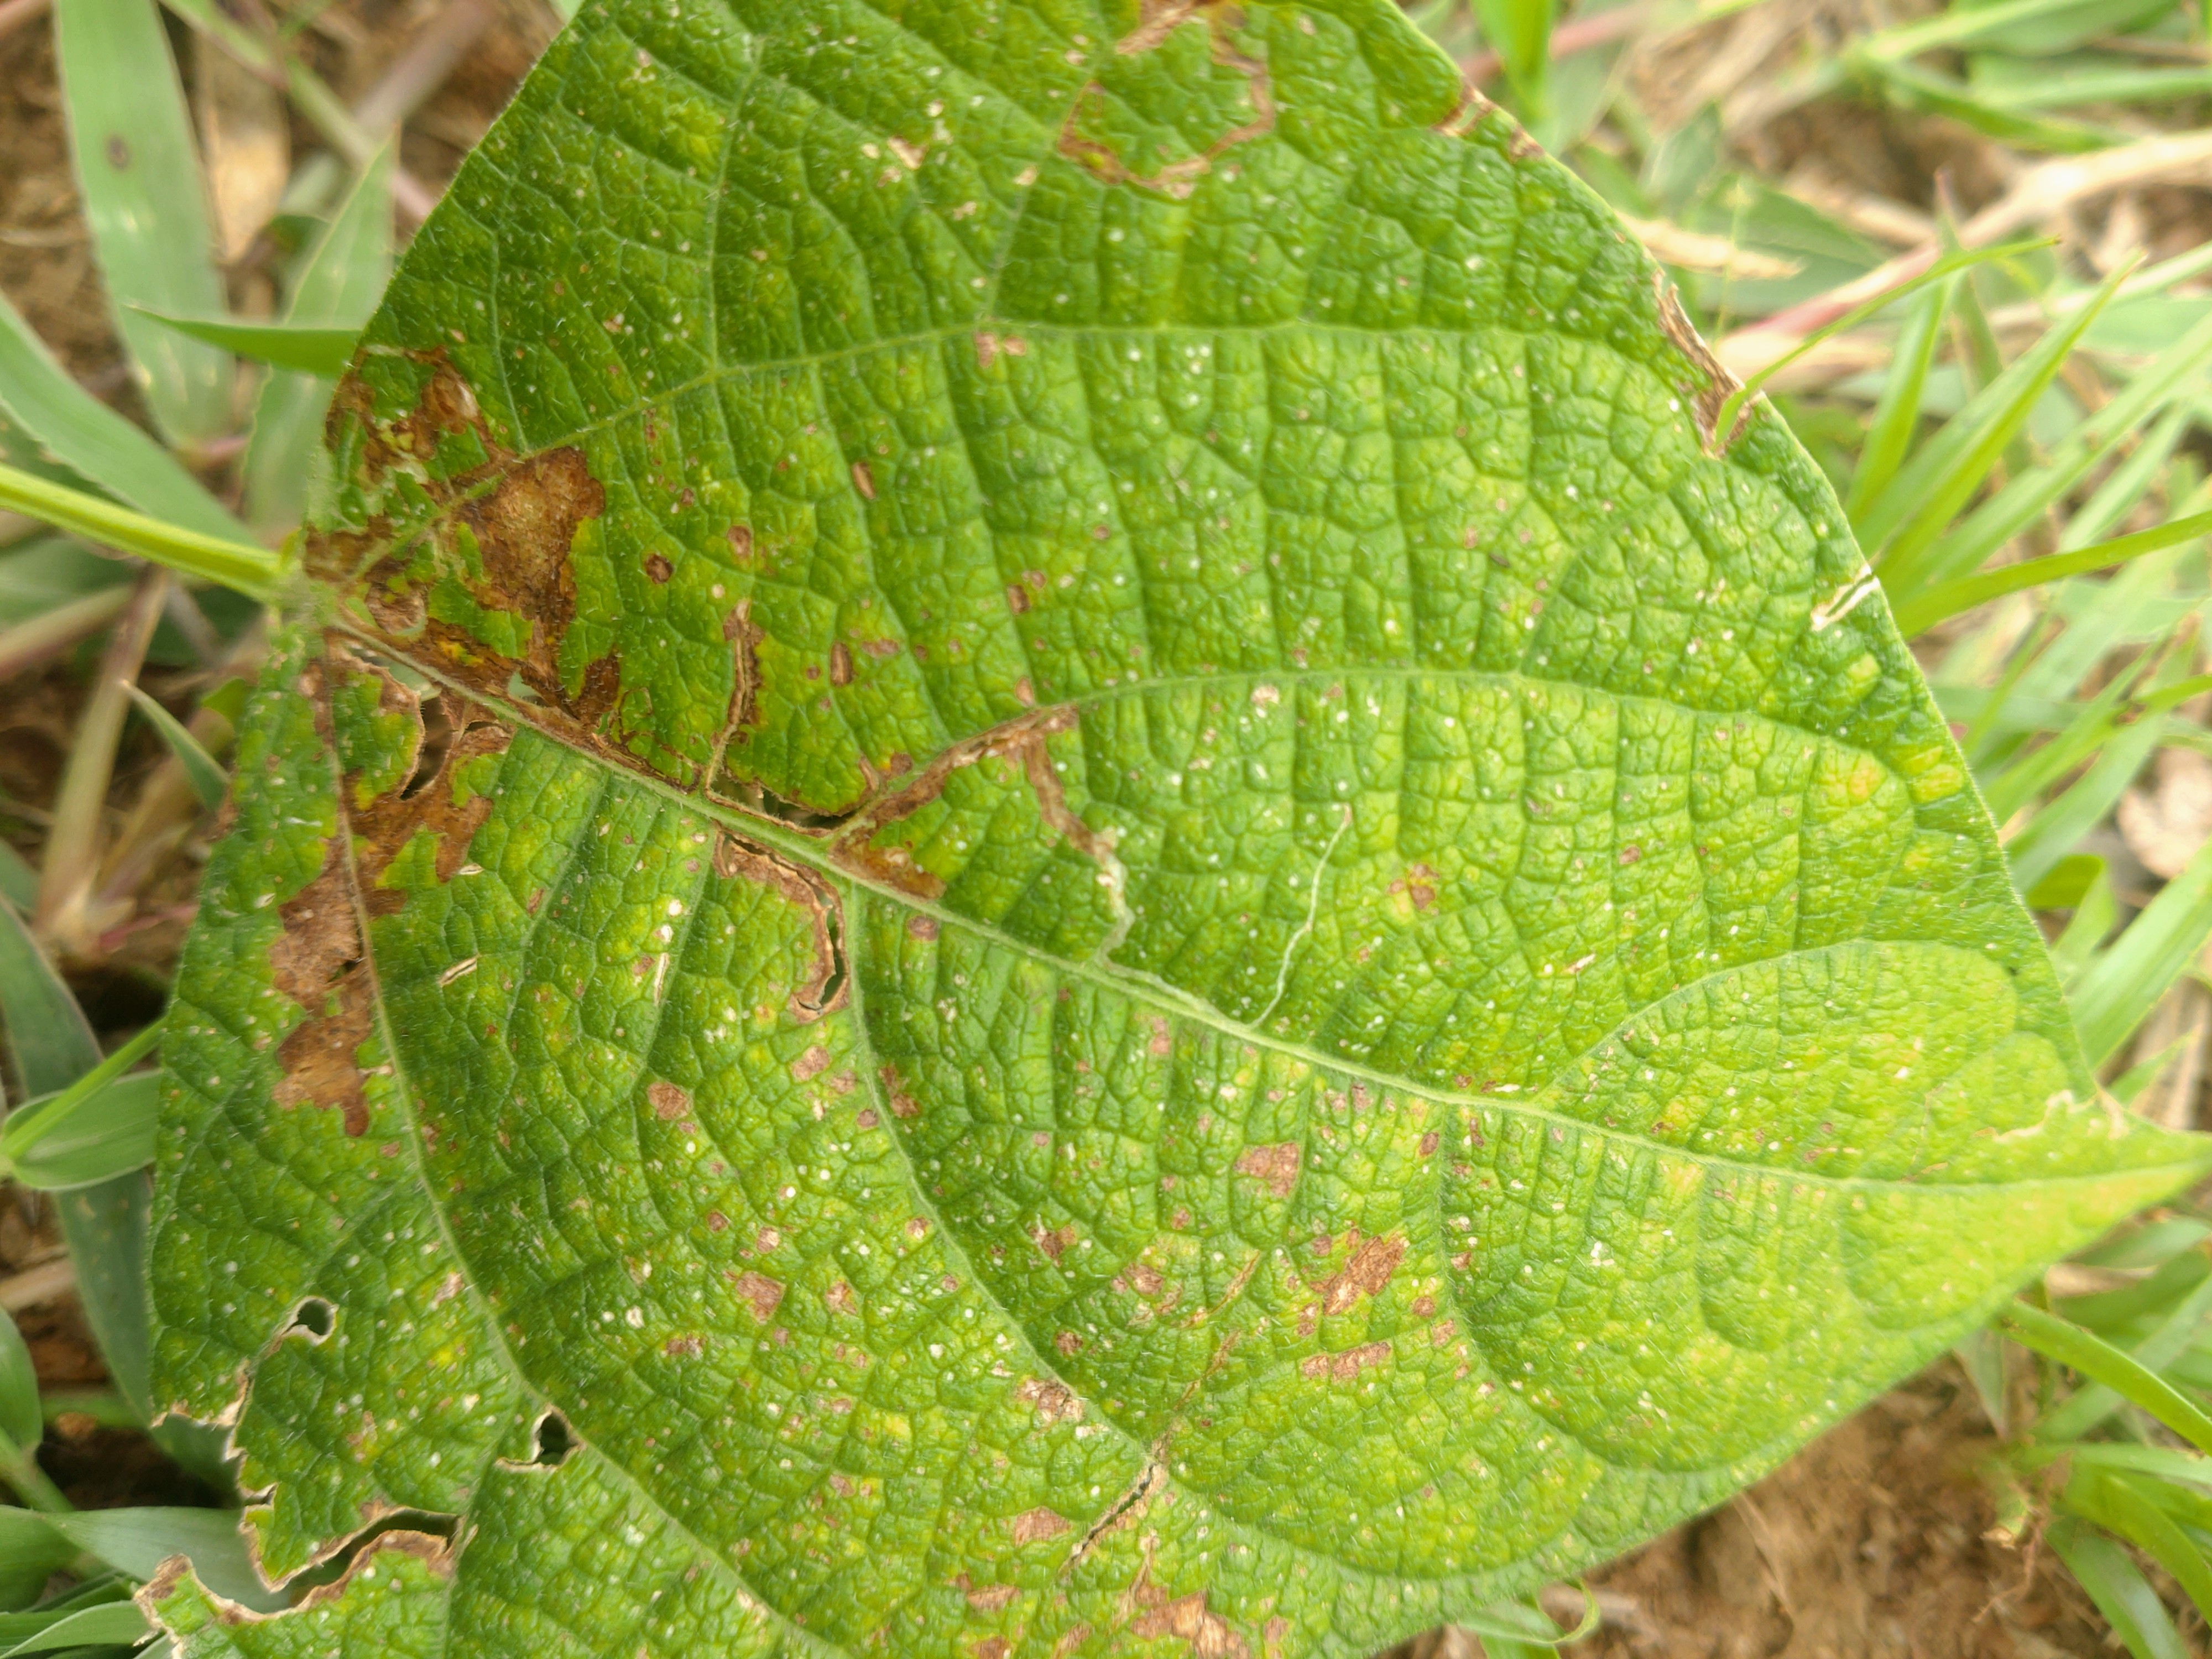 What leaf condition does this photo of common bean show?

rust
